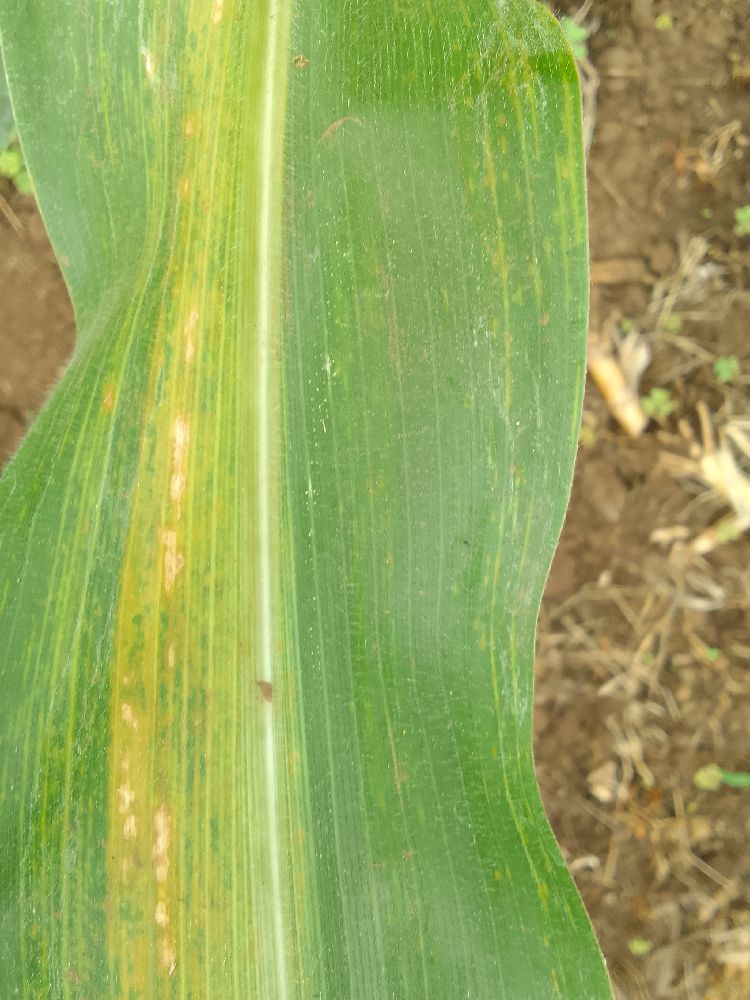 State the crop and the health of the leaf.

maize, maize lethal necrosis
